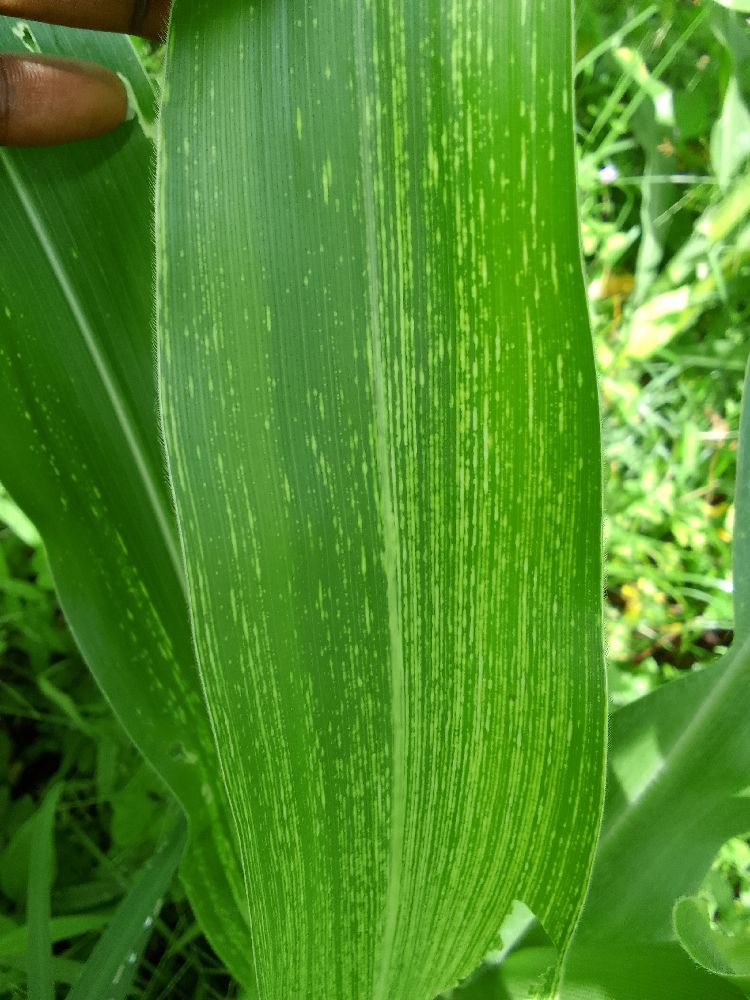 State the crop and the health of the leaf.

maize, maize streak virus
